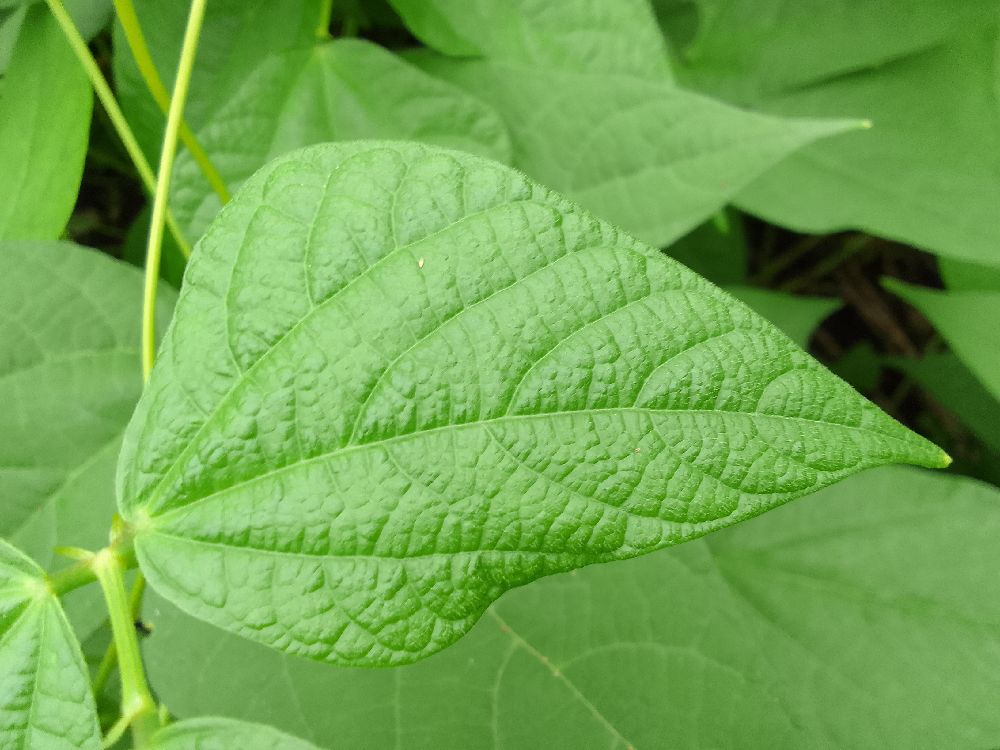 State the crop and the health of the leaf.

common bean, healthy
